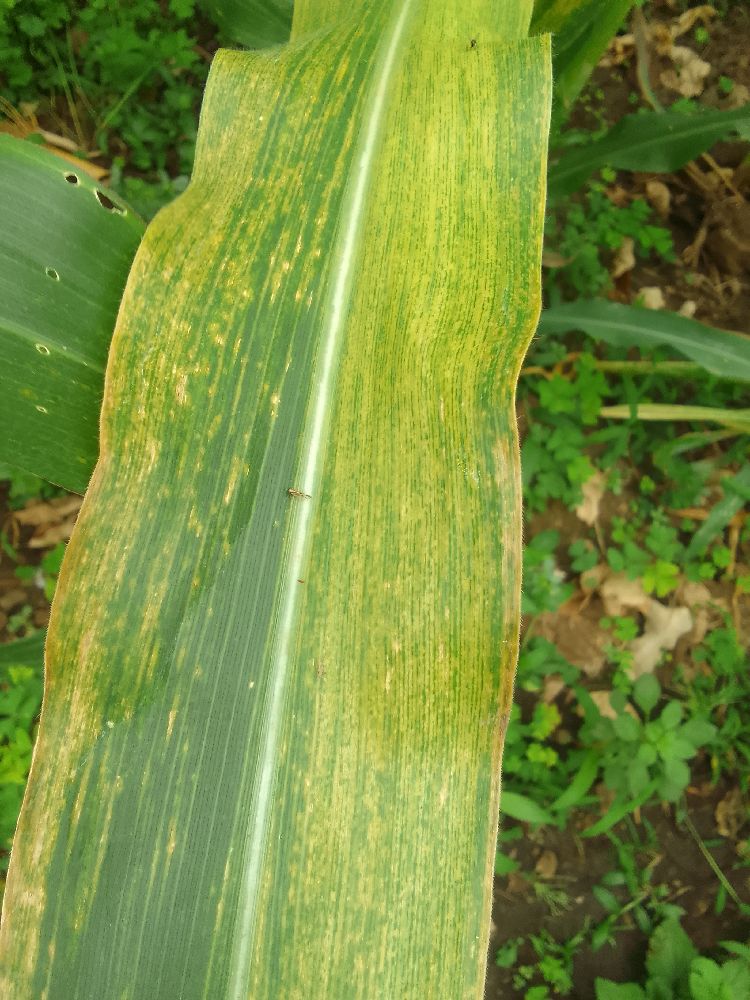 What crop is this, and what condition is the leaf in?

maize, maize lethal necrosis
